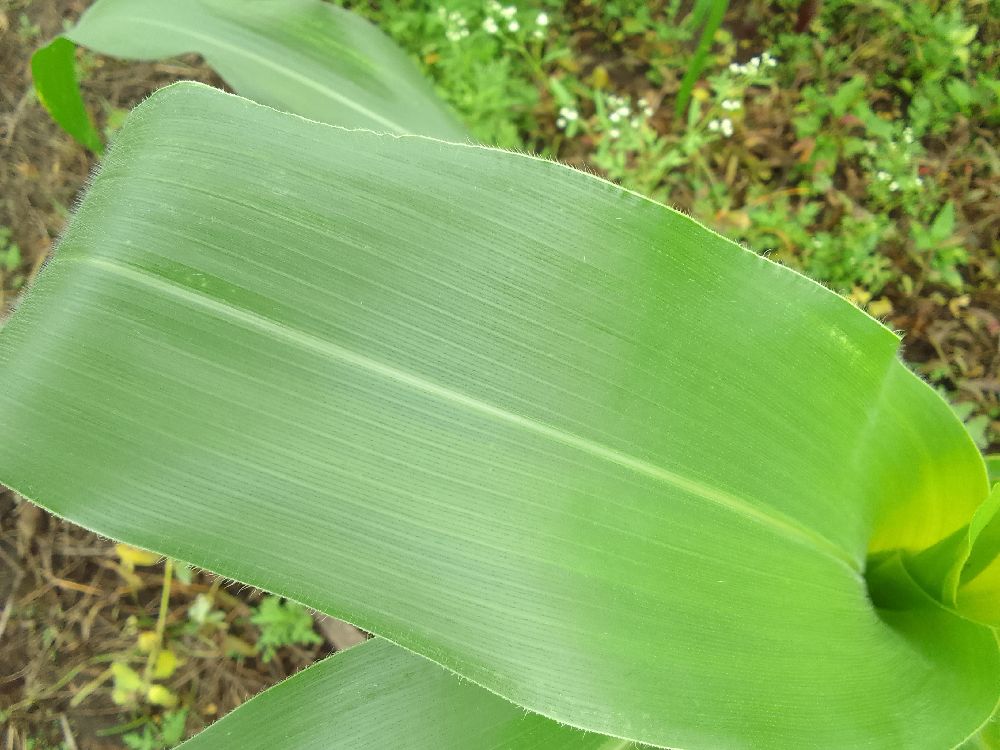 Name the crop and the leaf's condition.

maize, healthy
